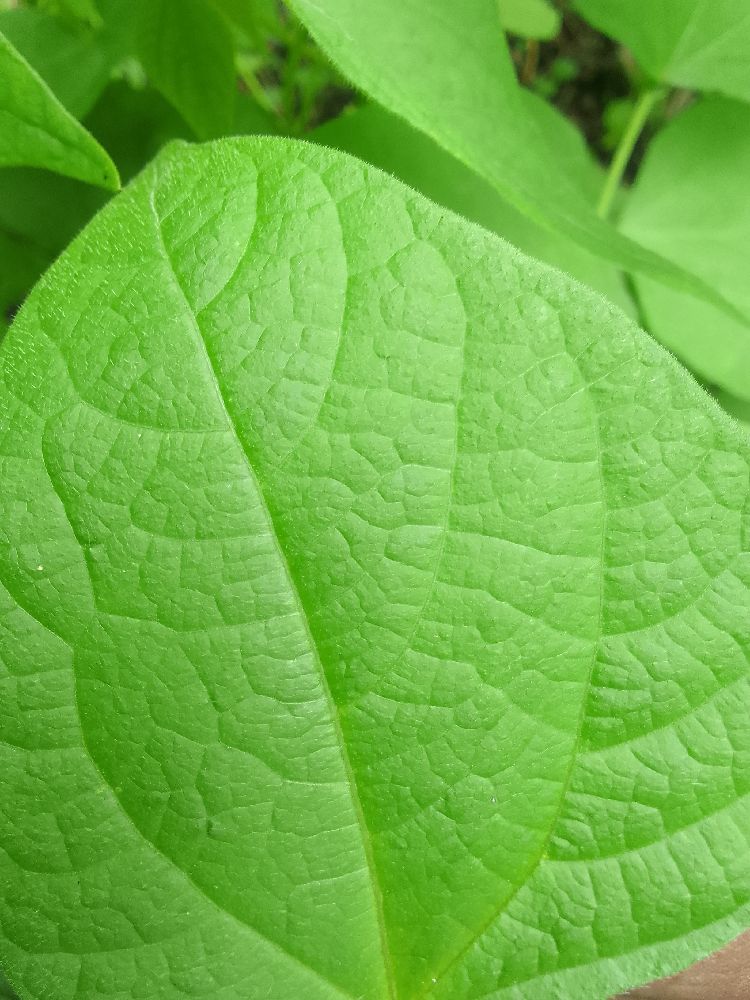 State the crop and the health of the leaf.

common bean, healthy
